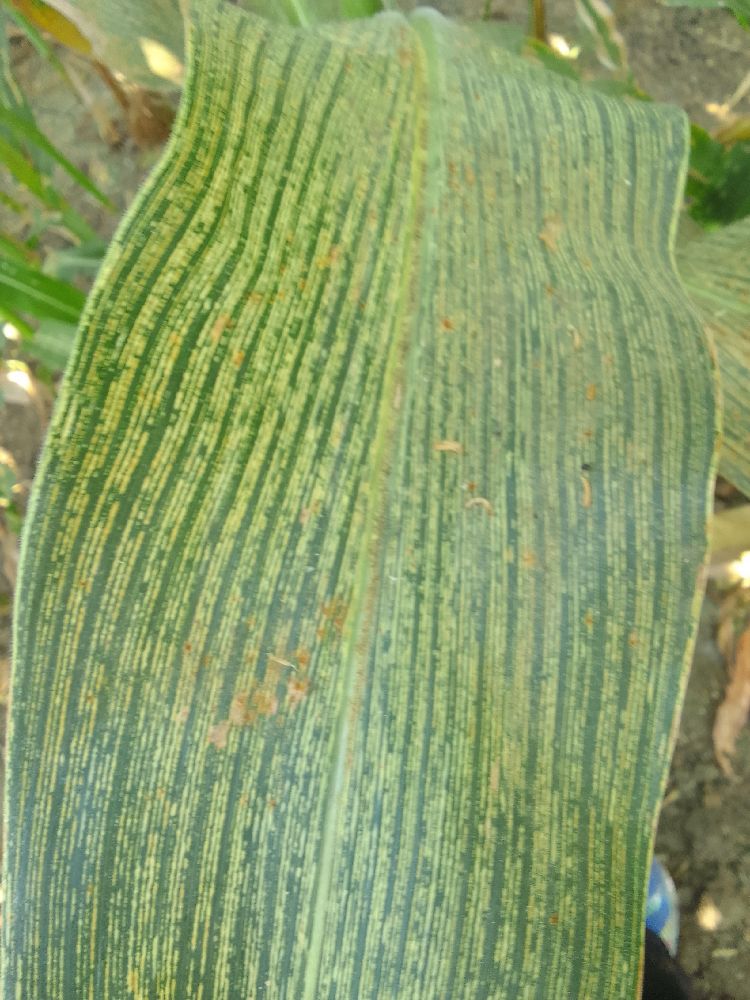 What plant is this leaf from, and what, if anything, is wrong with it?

maize, maize streak virus
